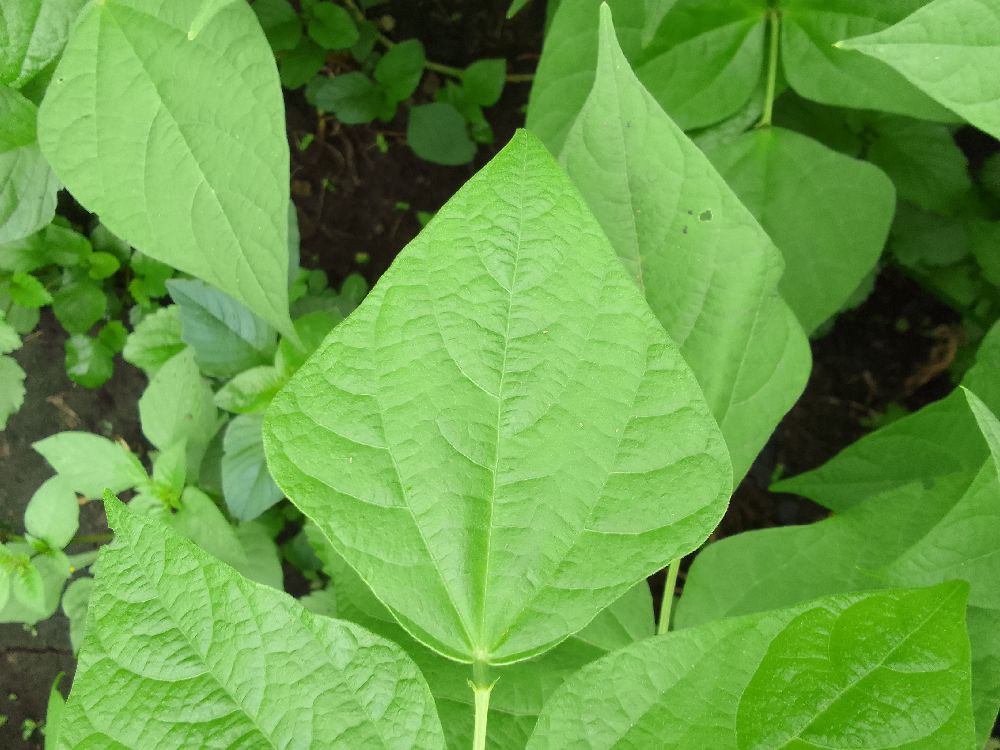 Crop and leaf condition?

common bean, healthy
